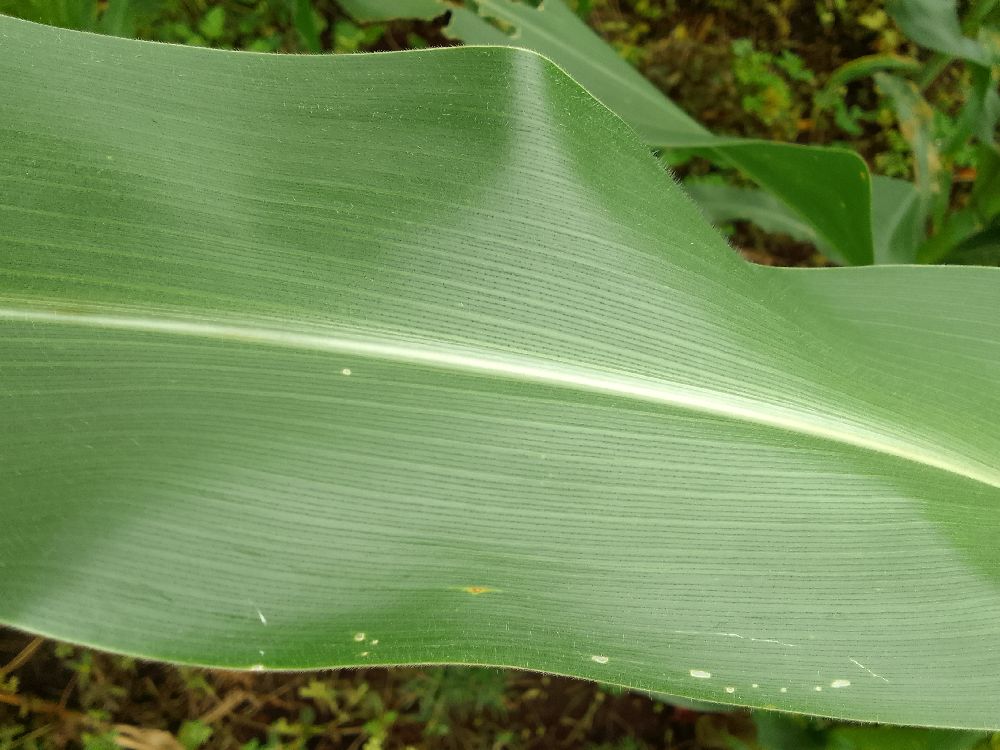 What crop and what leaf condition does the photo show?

maize, healthy
